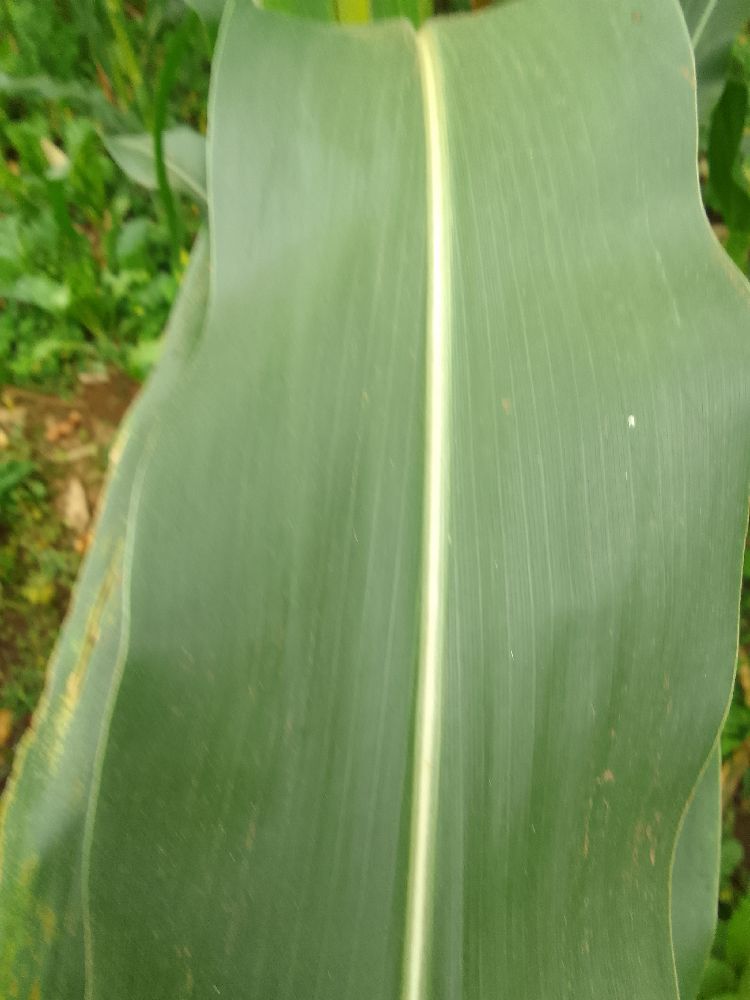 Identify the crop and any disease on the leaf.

maize, healthy
